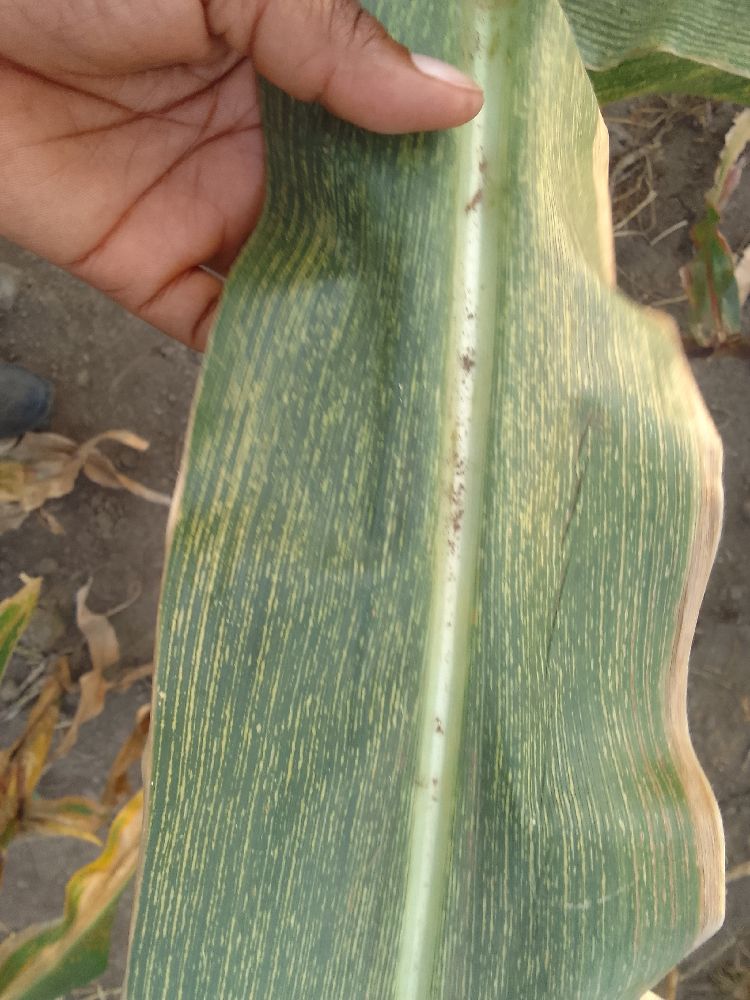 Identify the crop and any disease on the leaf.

maize, maize streak virus
